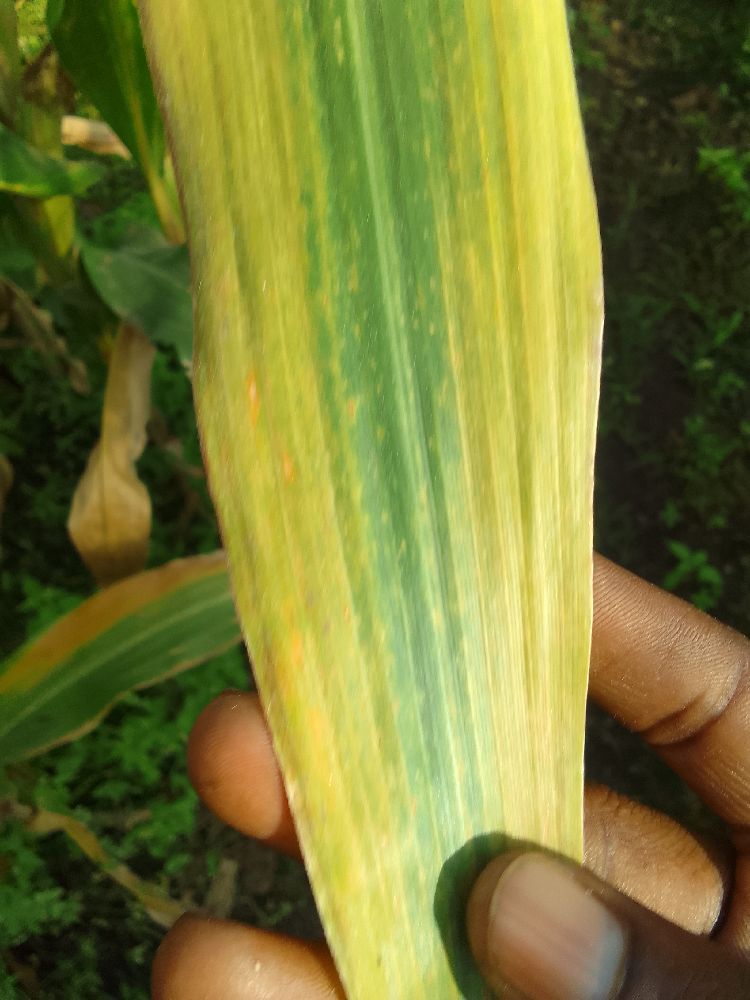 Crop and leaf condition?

maize, maize lethal necrosis
